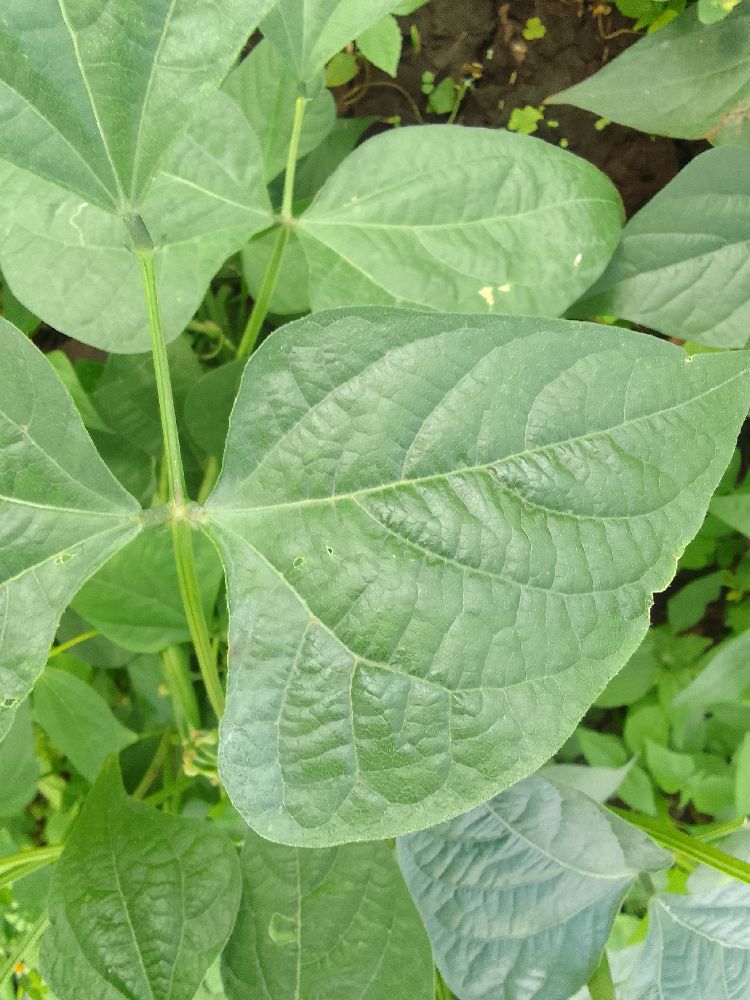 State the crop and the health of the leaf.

common bean, healthy
